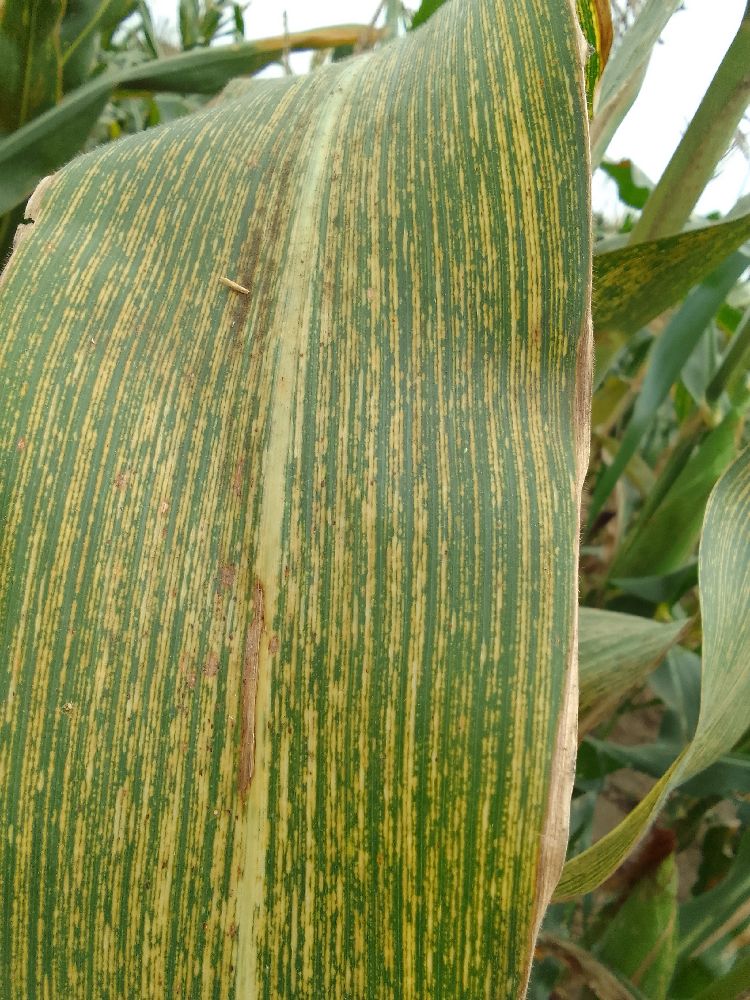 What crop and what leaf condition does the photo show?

maize, maize streak virus
